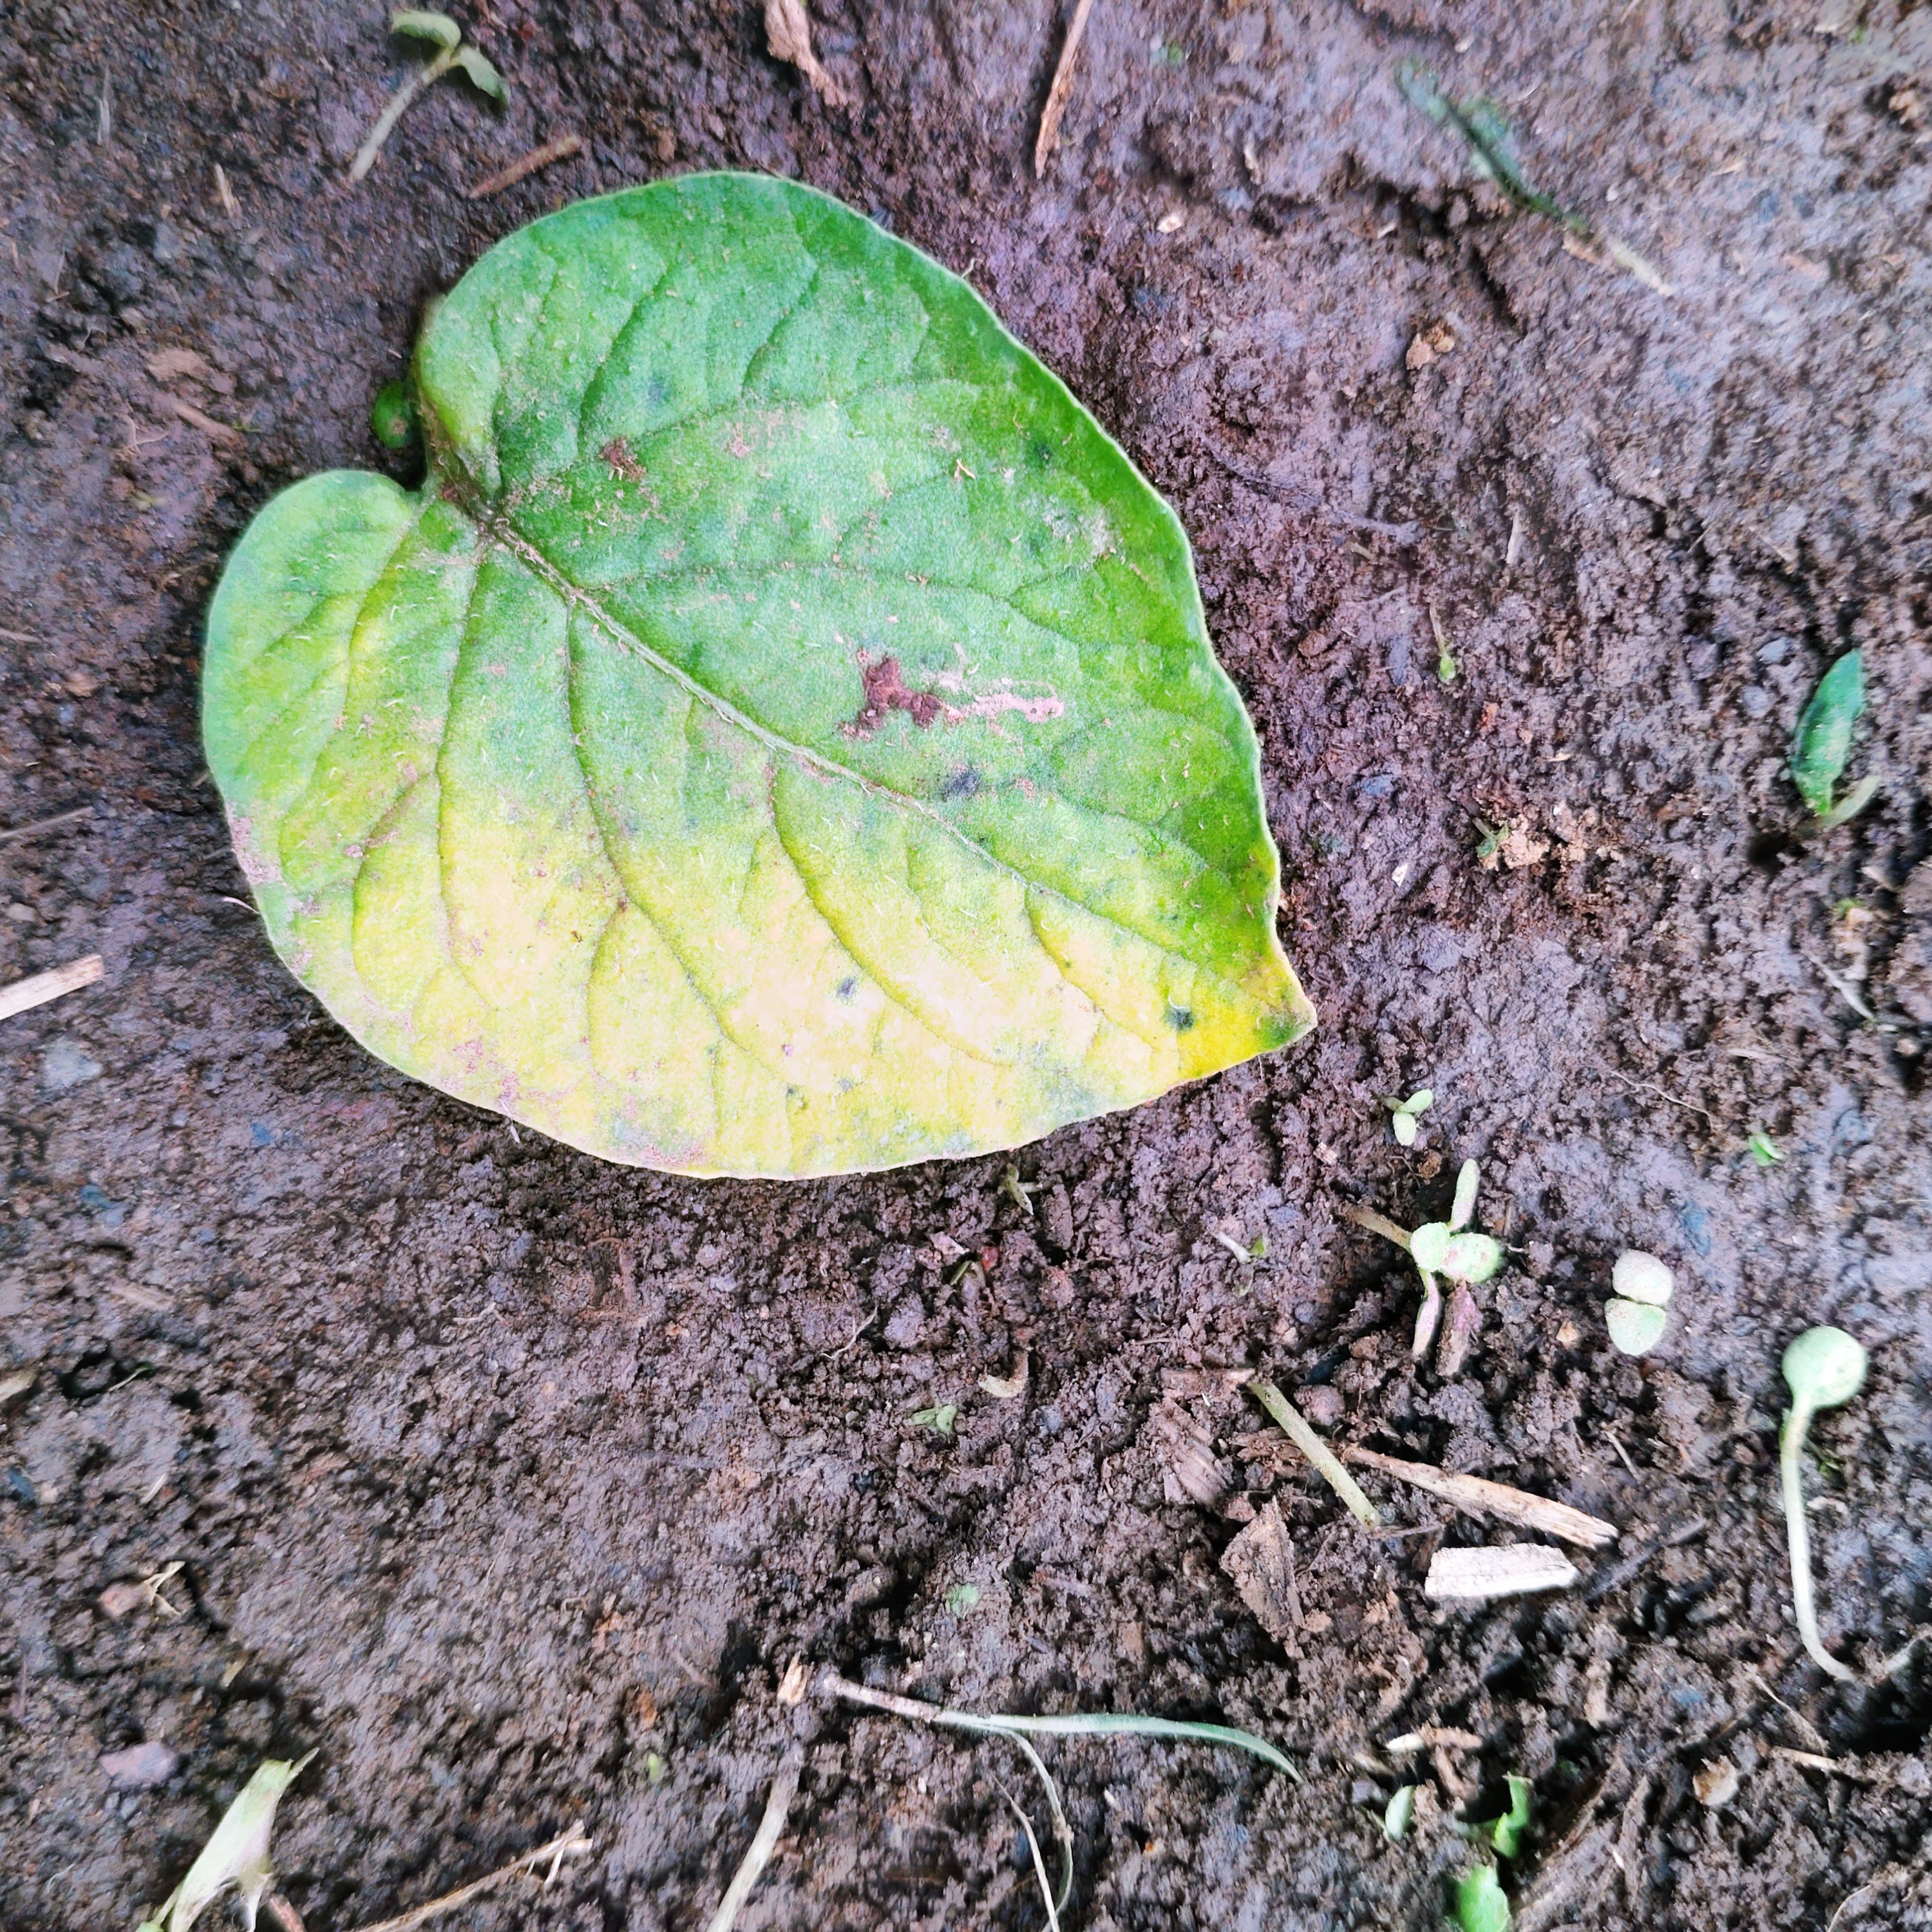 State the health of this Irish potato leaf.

late blight
